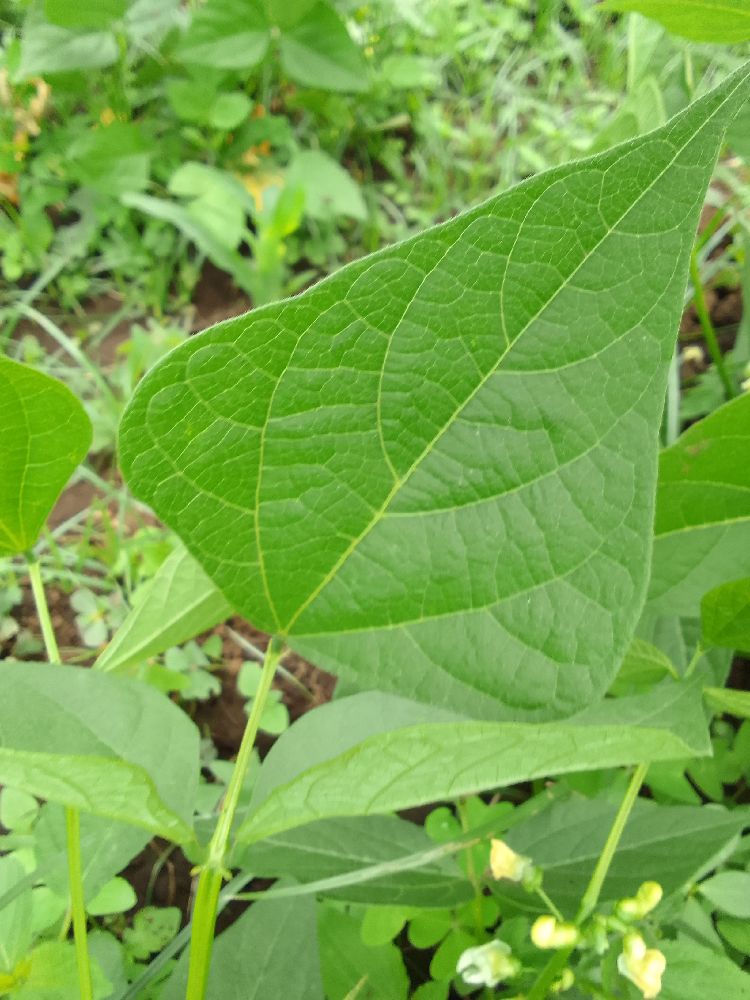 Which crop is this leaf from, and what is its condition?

common bean, healthy
